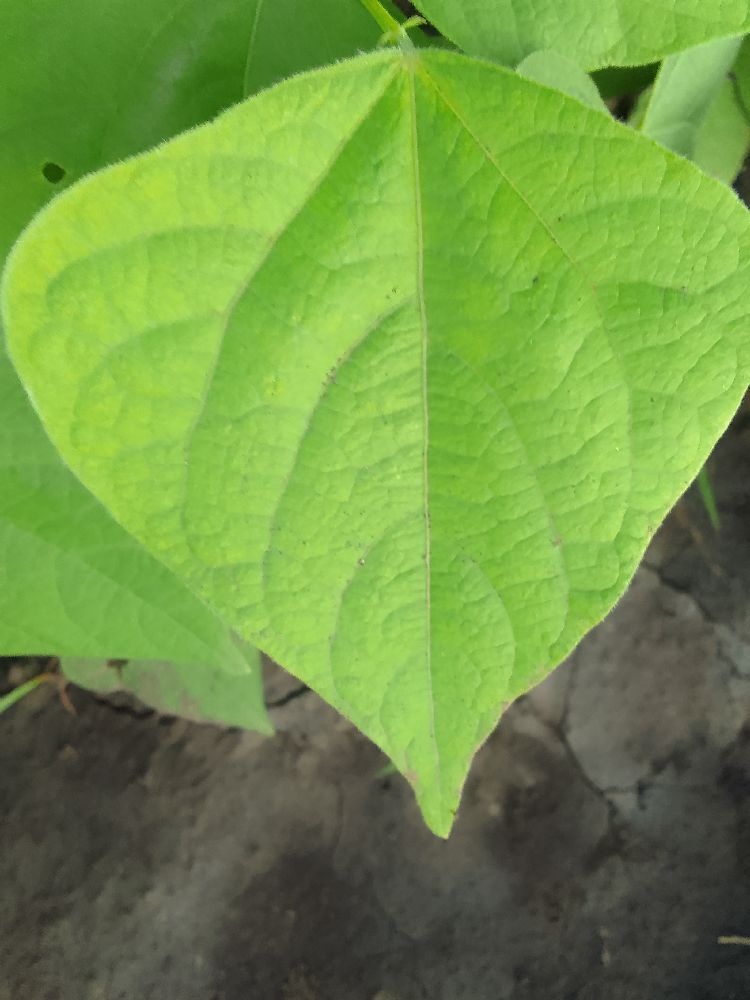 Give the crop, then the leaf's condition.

common bean, healthy
